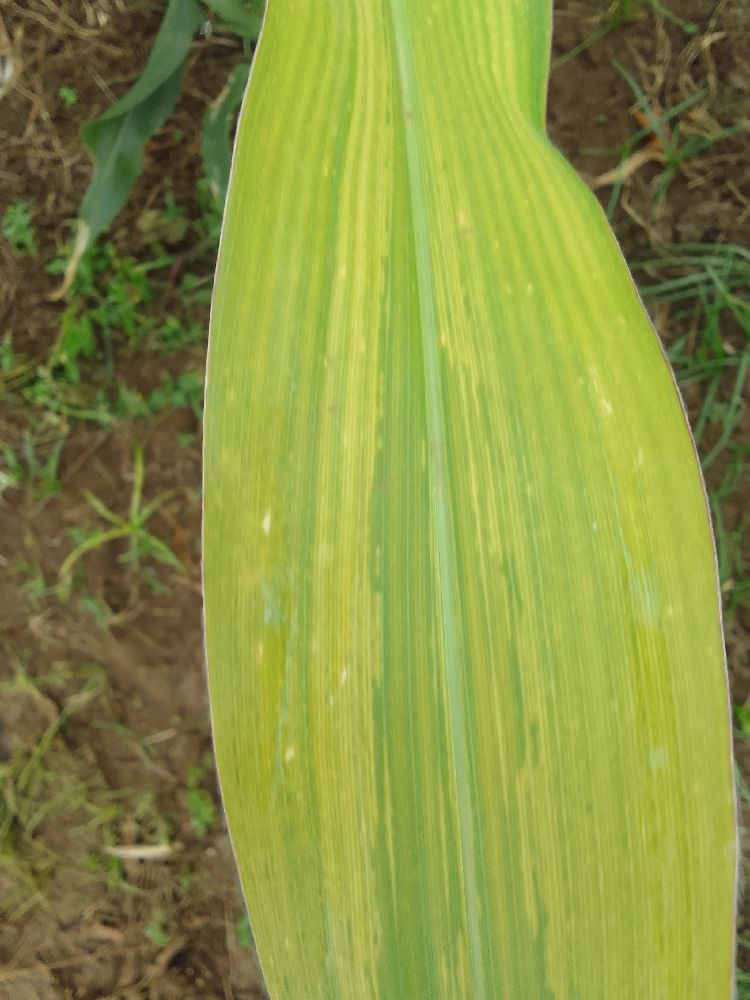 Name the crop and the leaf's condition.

maize, maize lethal necrosis
